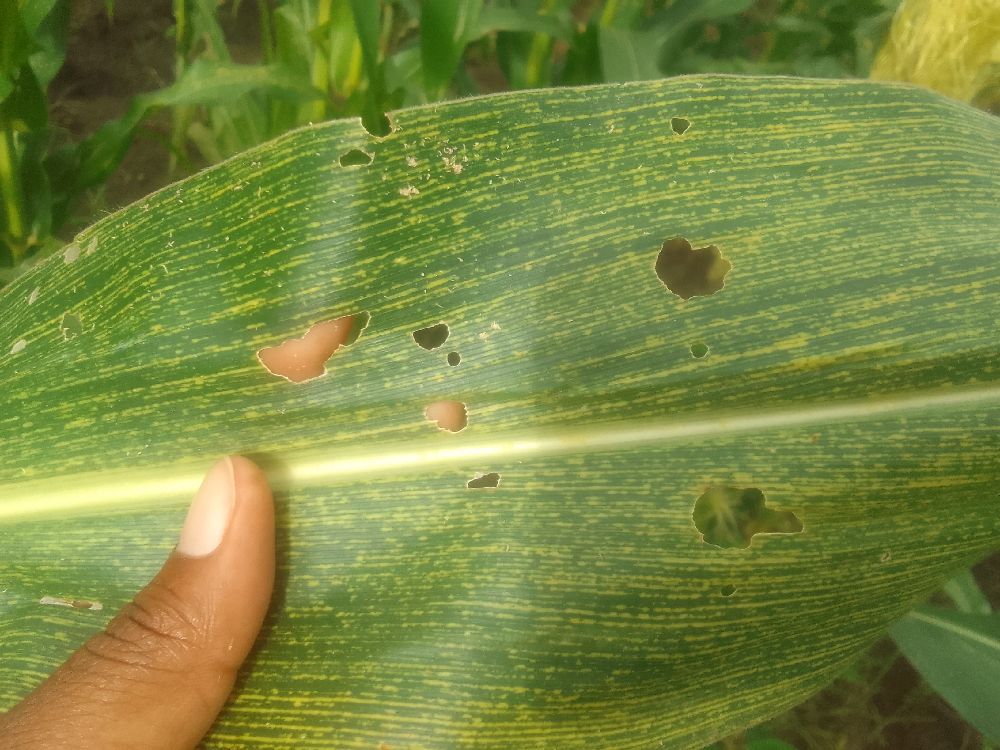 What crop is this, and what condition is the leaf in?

maize, maize streak virus
